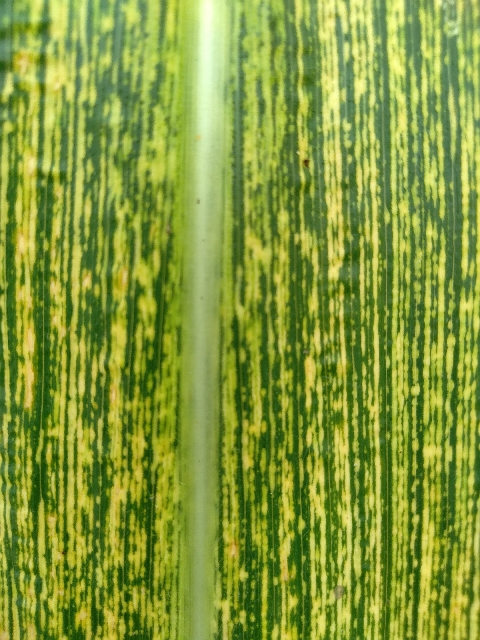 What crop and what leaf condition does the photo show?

maize, maize streak virus
